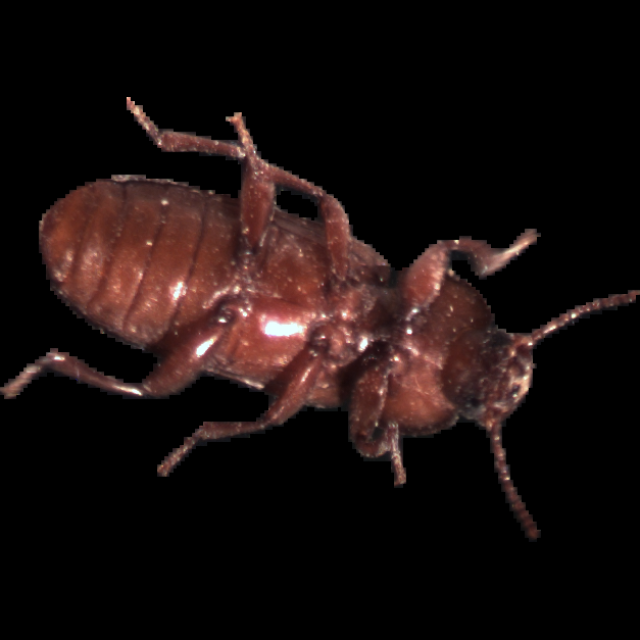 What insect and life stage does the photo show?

mealworm beetle
